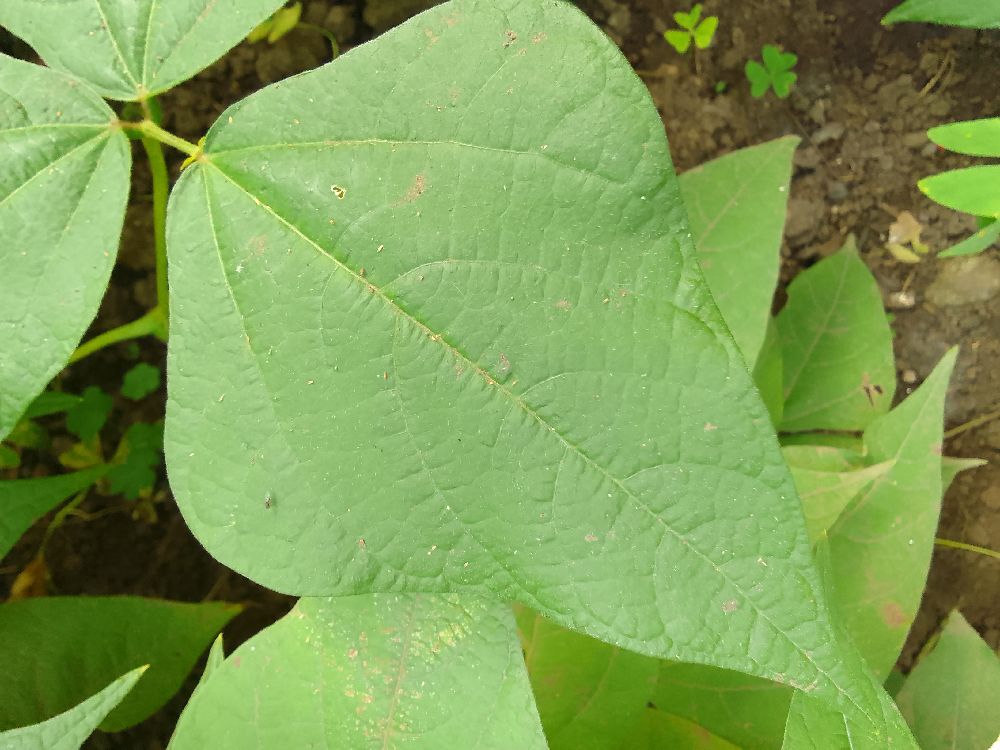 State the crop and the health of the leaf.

common bean, healthy
